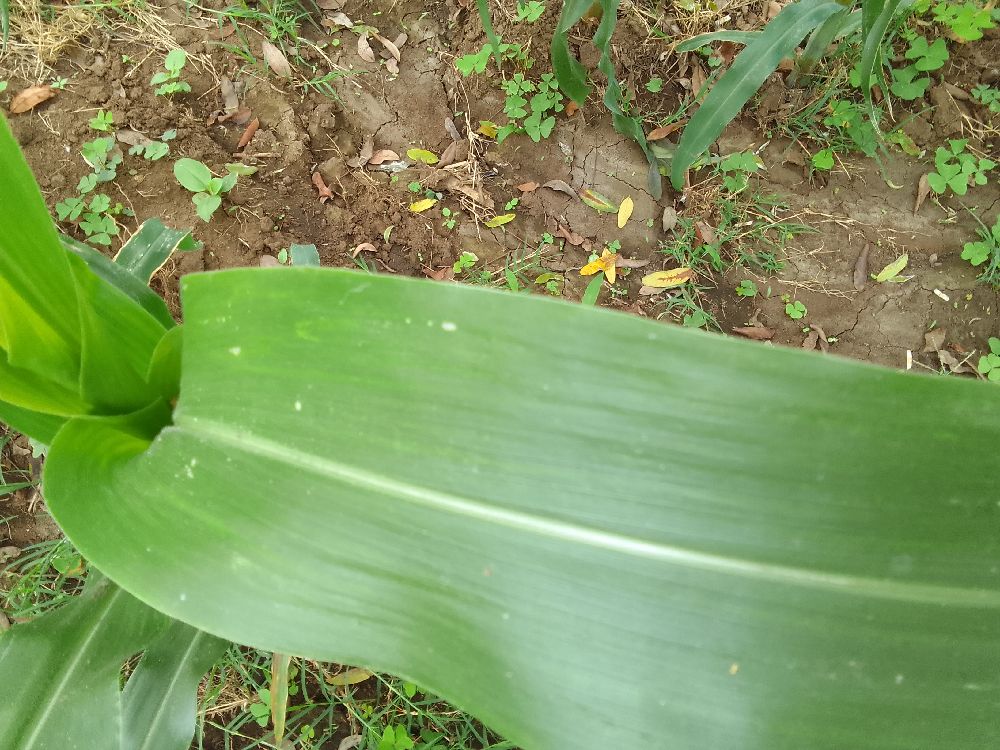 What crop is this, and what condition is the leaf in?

maize, healthy
